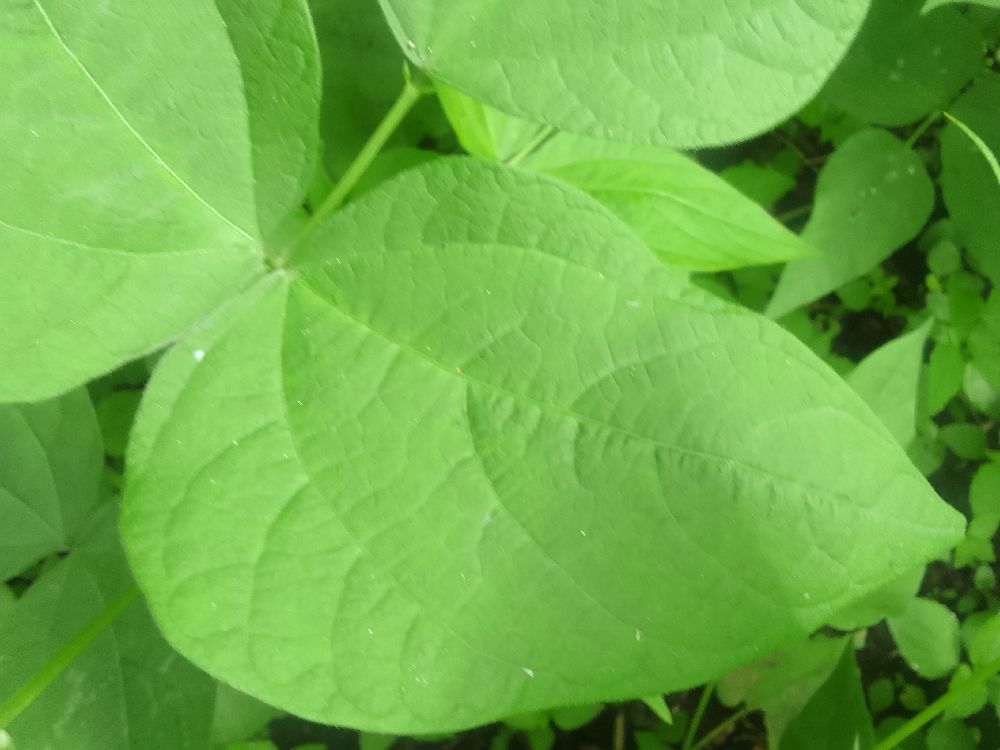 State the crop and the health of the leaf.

common bean, healthy
